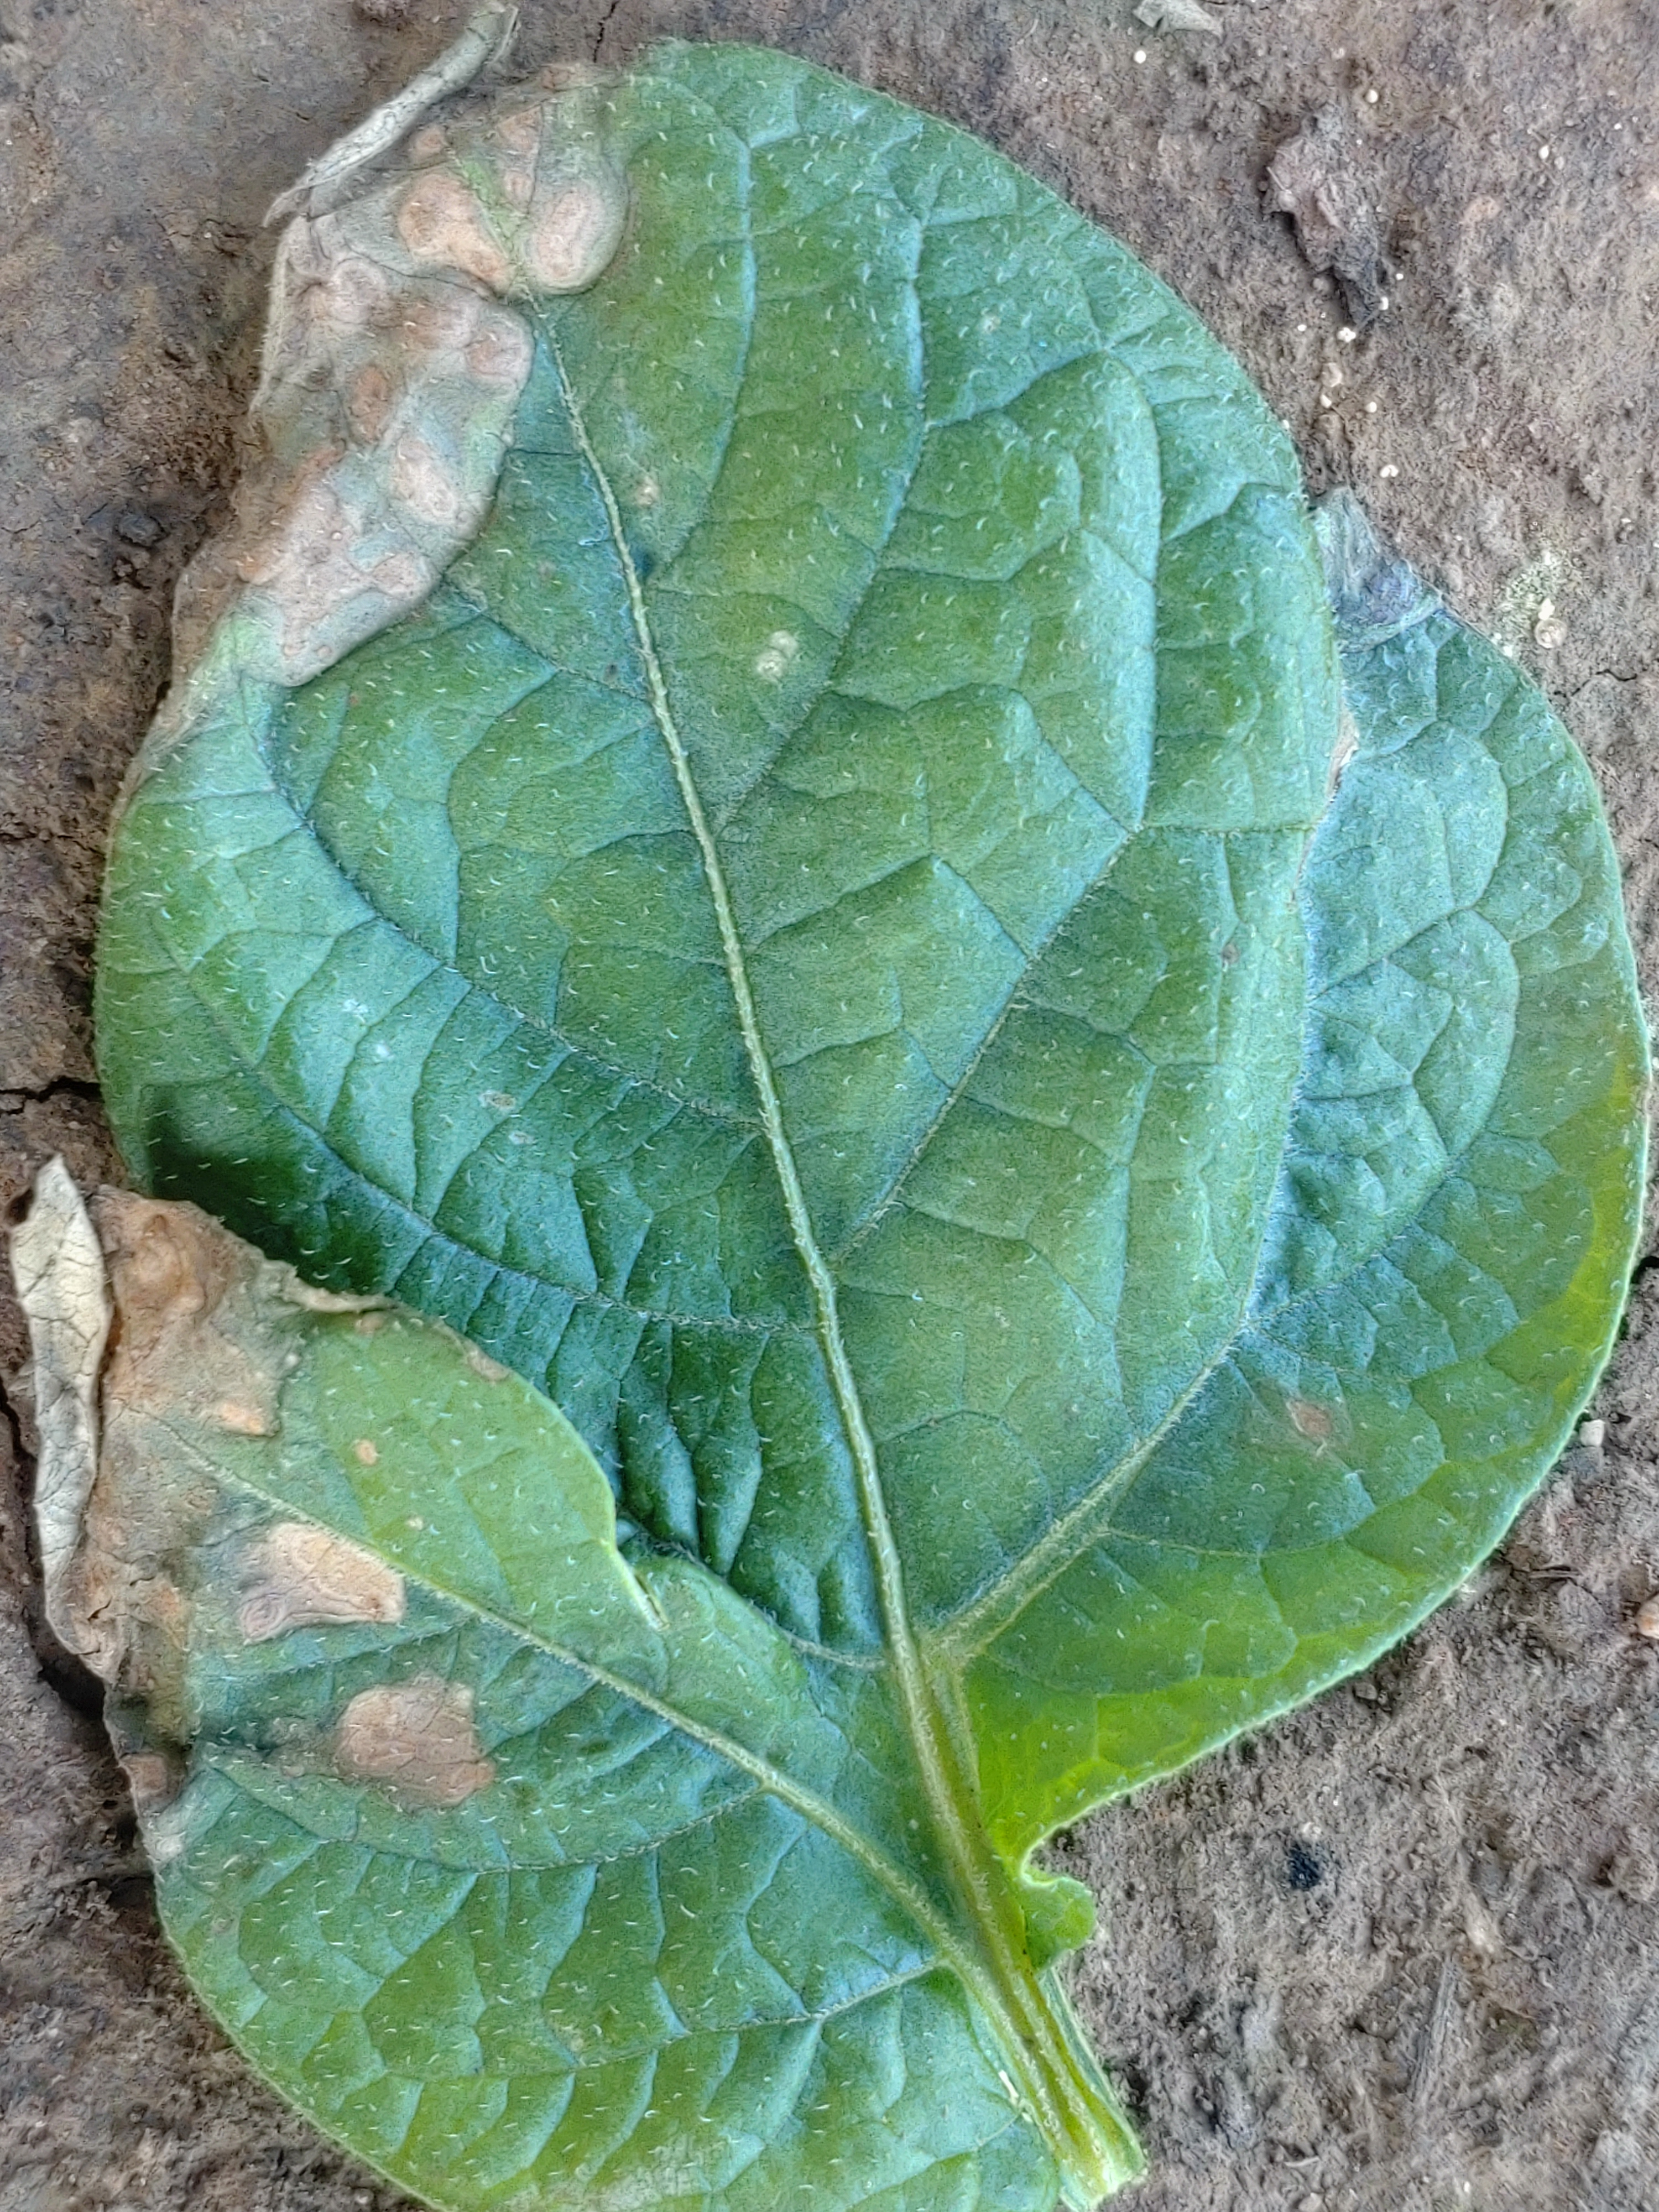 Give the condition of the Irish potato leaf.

early blight
